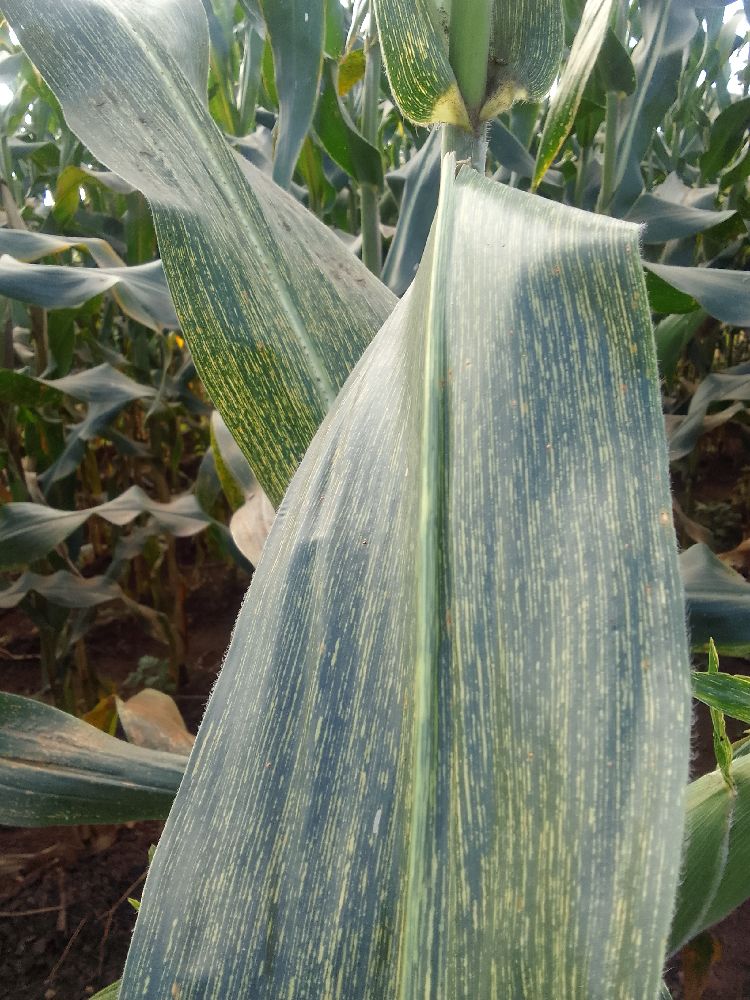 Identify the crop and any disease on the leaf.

maize, maize streak virus
